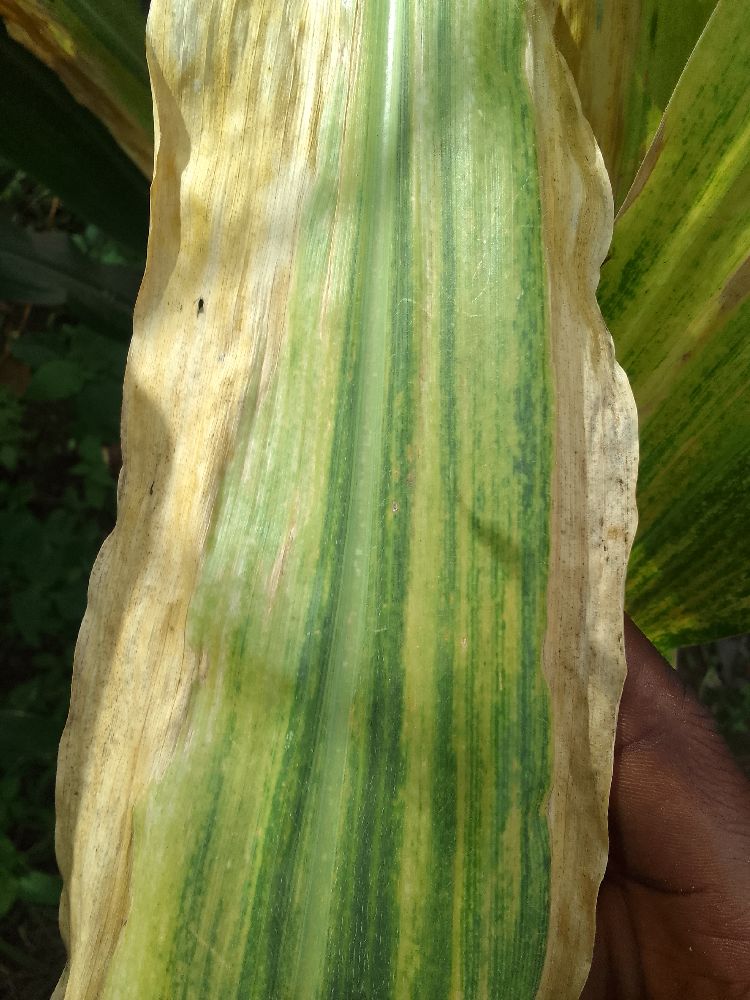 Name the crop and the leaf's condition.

maize, maize lethal necrosis
